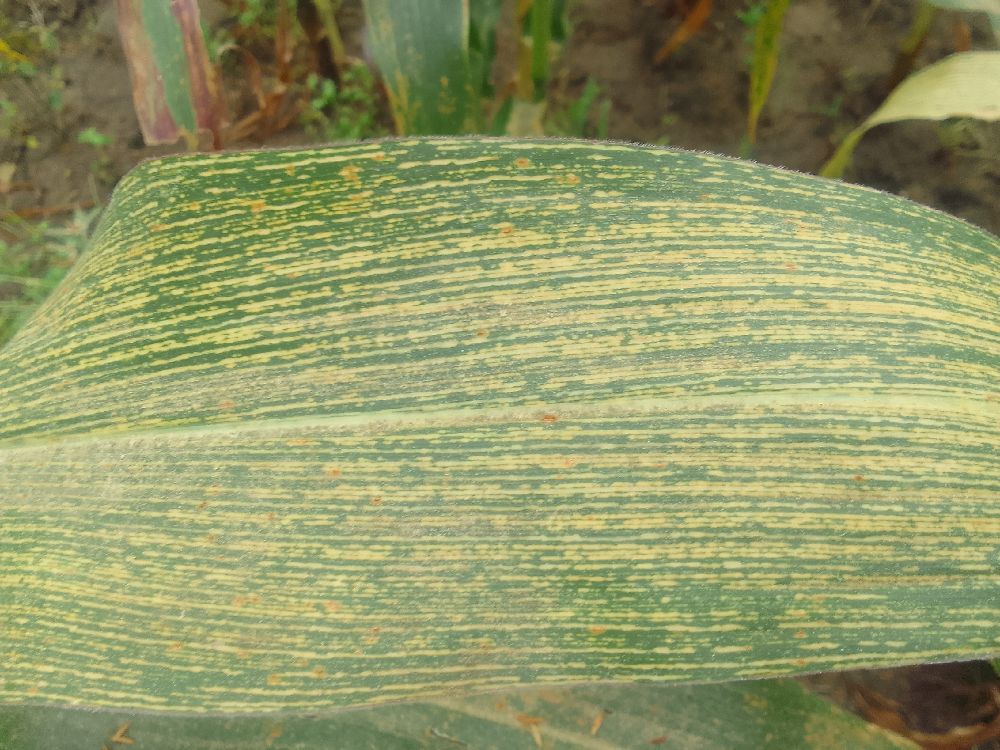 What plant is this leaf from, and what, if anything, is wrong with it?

maize, maize streak virus
